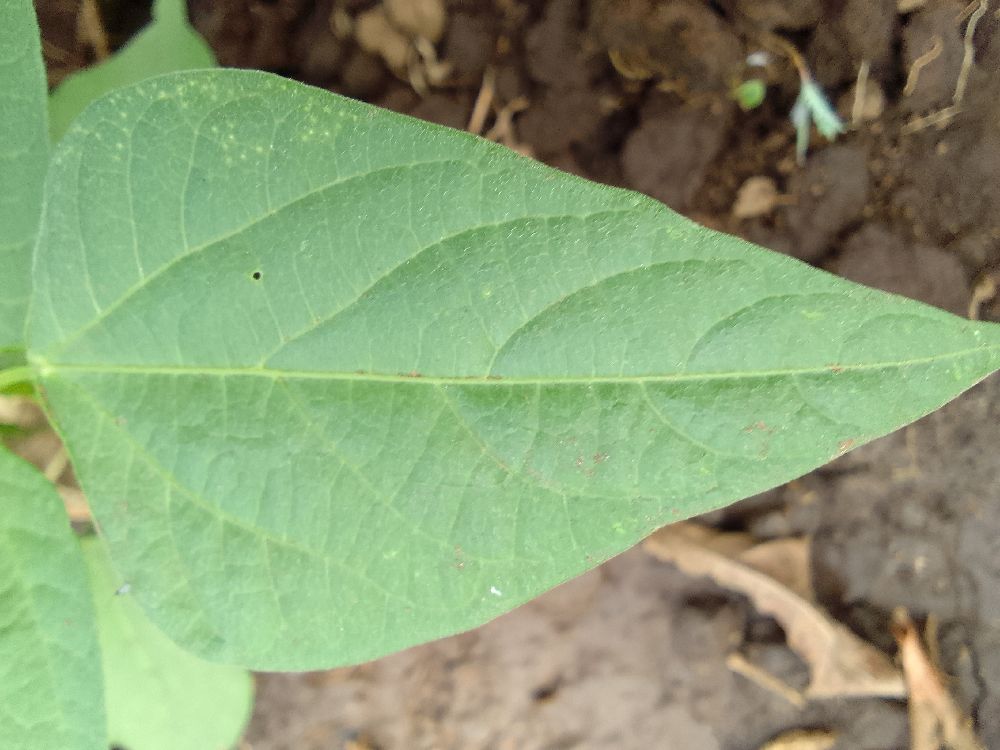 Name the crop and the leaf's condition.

common bean, healthy
